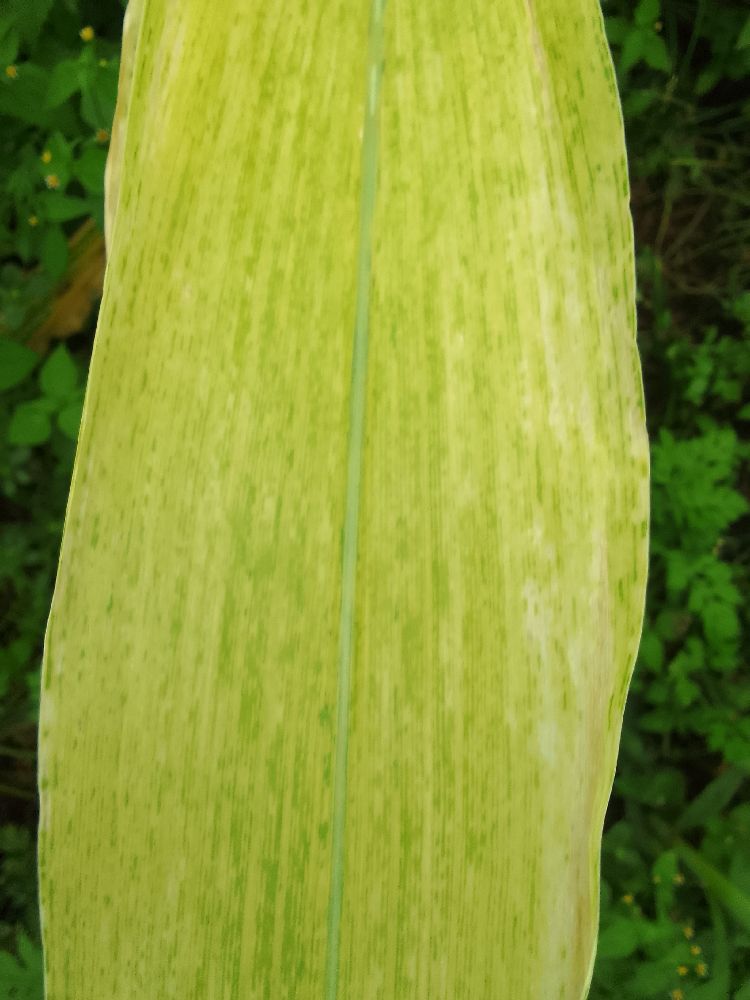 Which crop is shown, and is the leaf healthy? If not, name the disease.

maize, maize lethal necrosis
